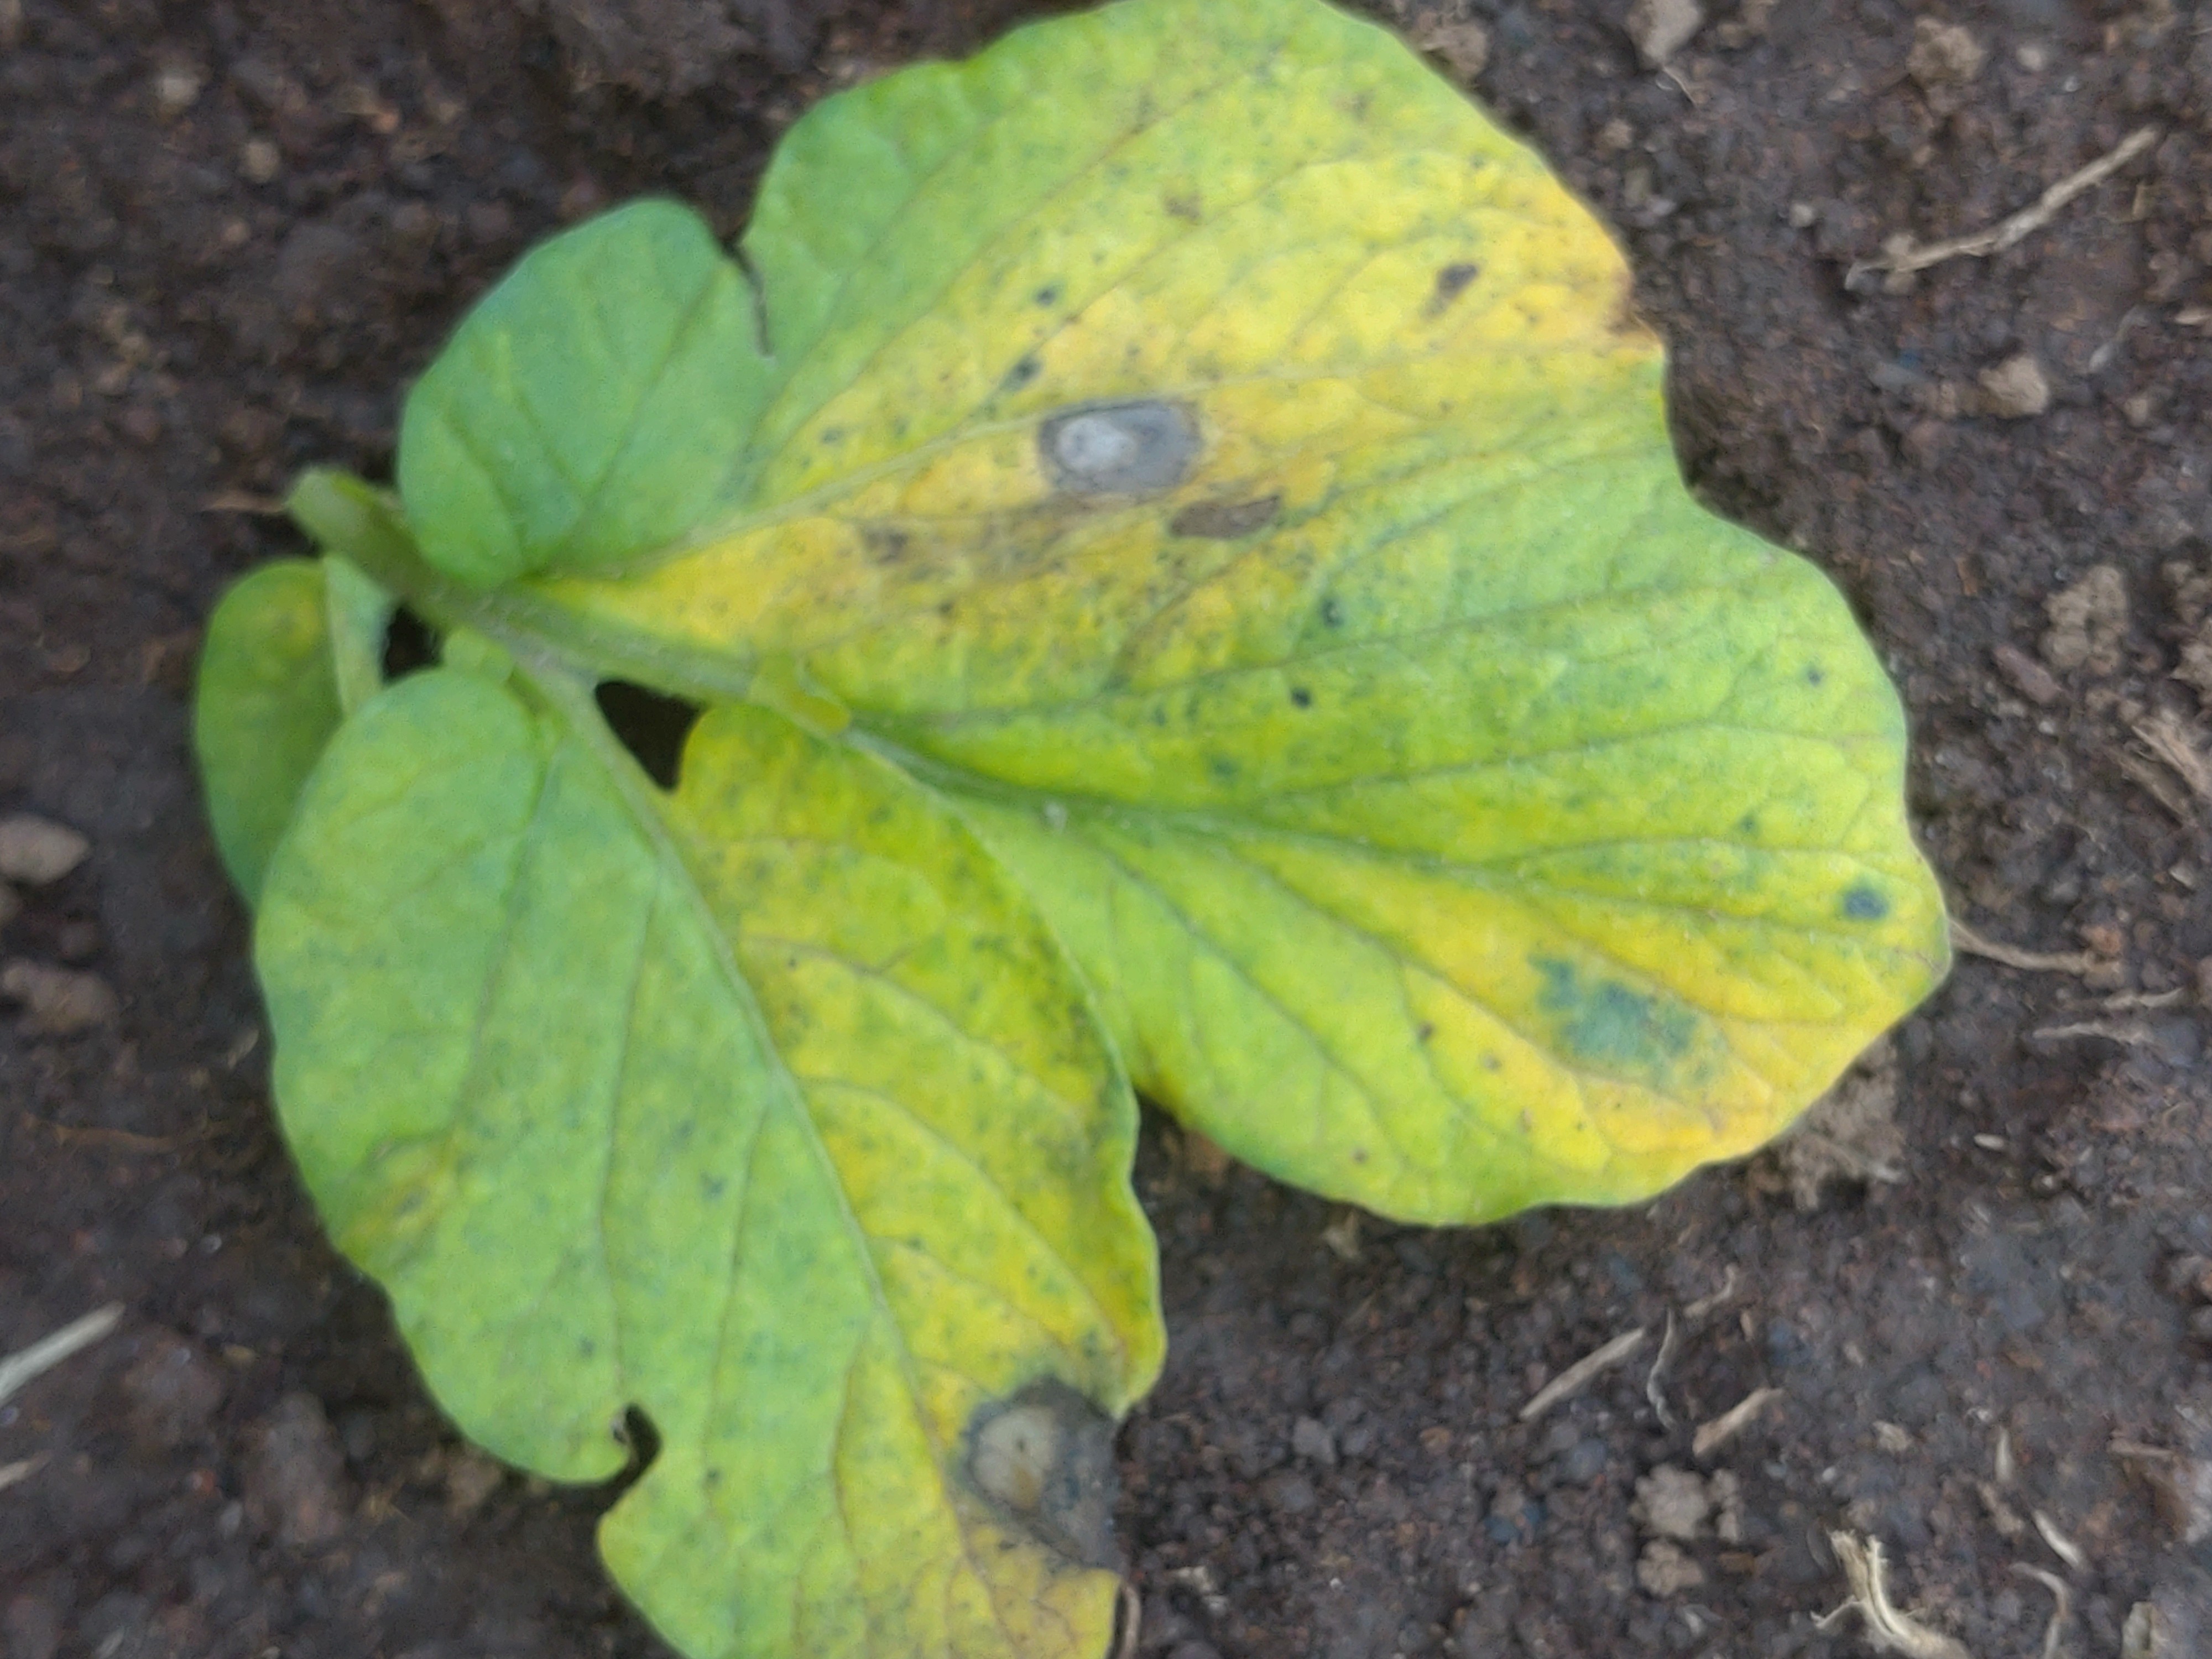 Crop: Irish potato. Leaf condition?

late blight
